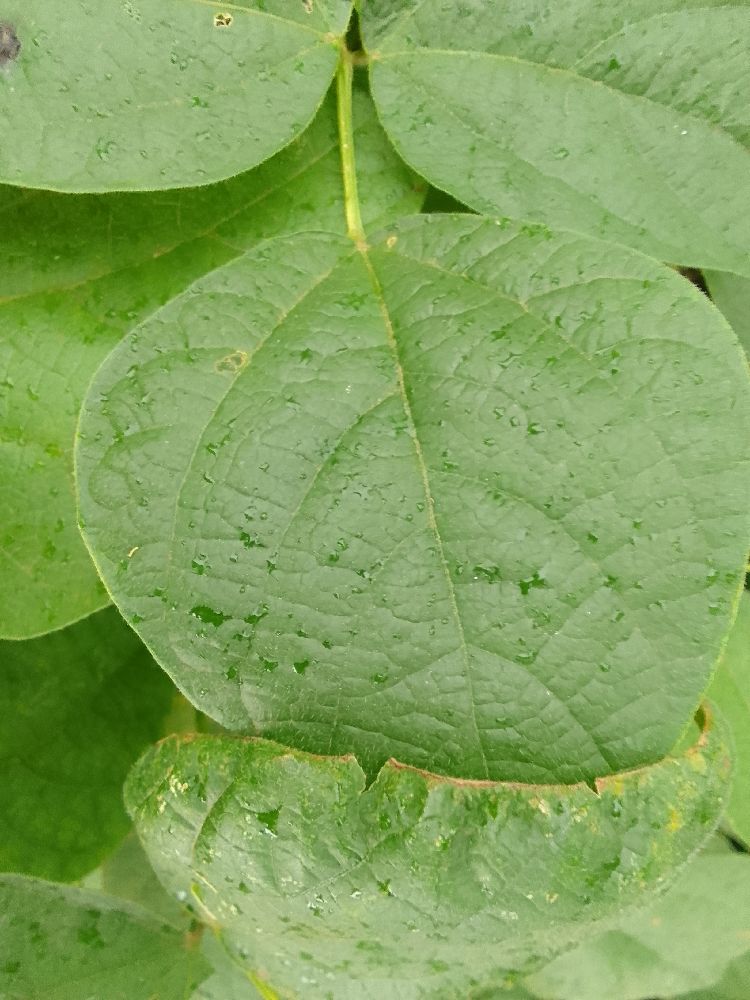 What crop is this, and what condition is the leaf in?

common bean, healthy
